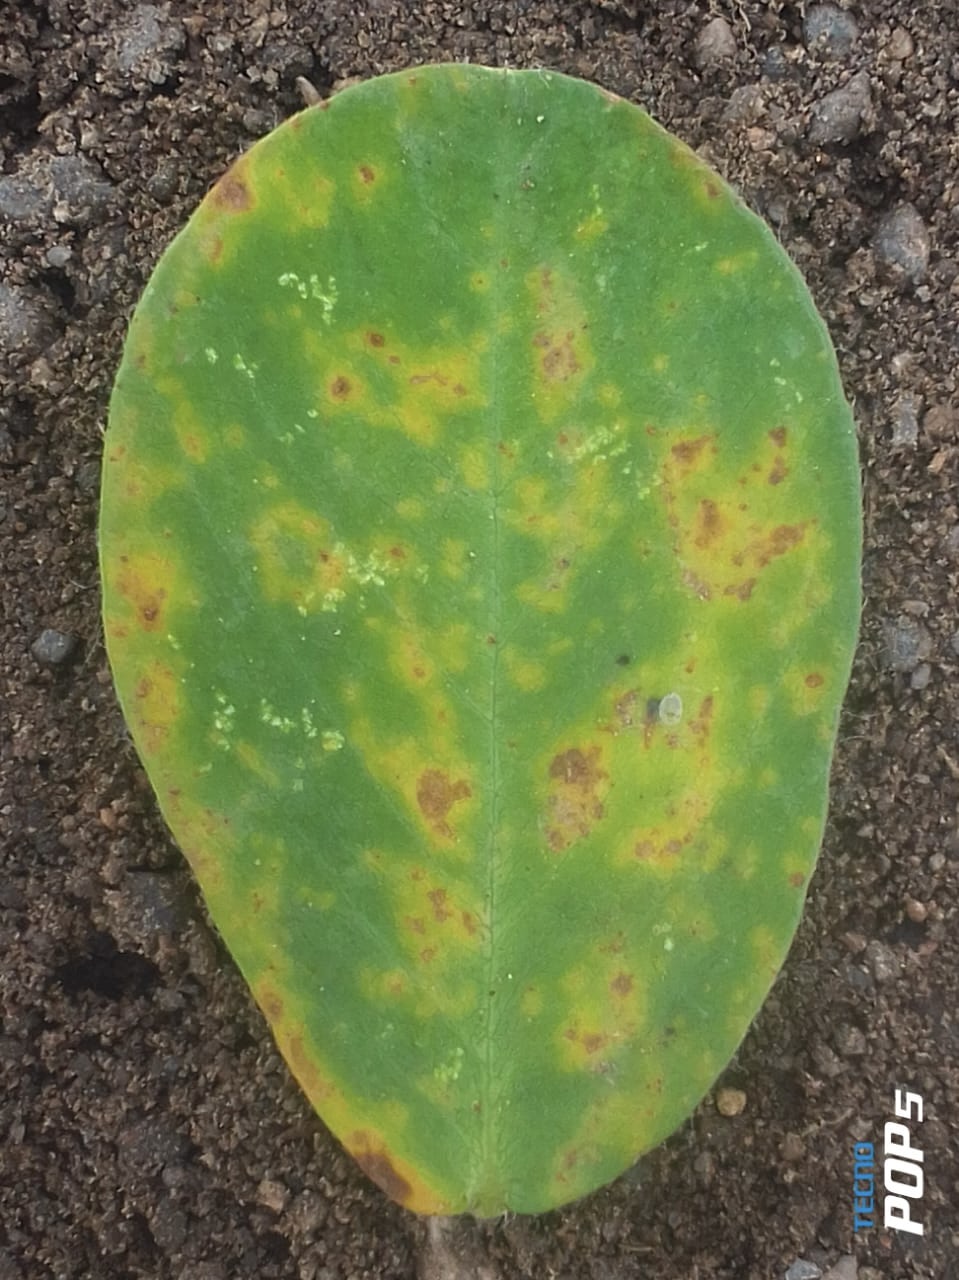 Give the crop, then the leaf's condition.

peanut, passalora arachidicola
